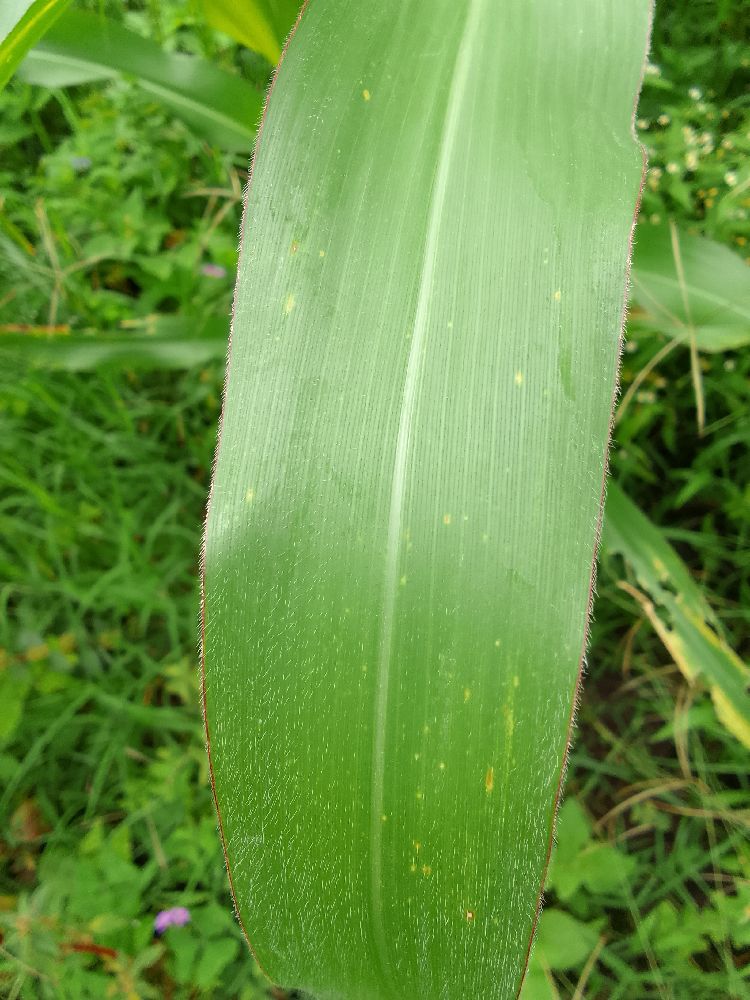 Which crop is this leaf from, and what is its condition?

maize, healthy
